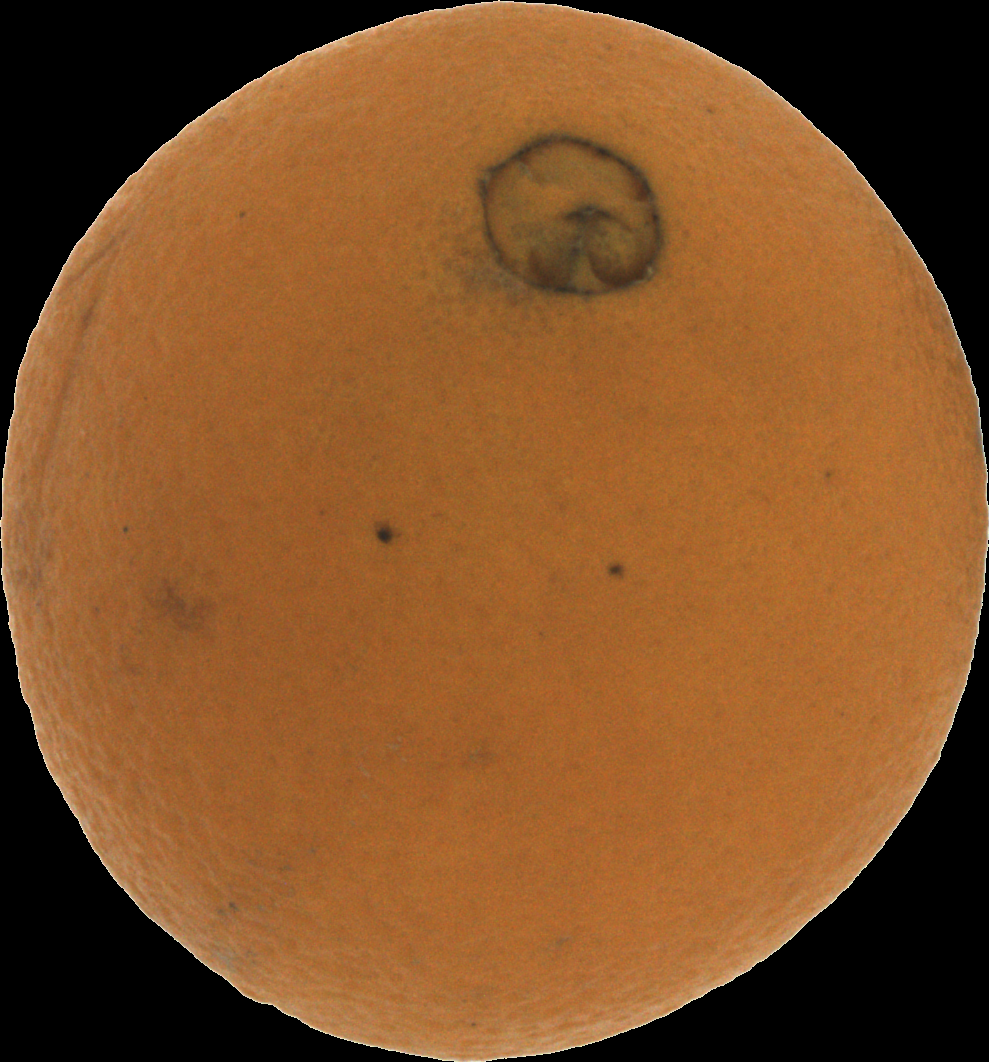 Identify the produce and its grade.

orange, bad
